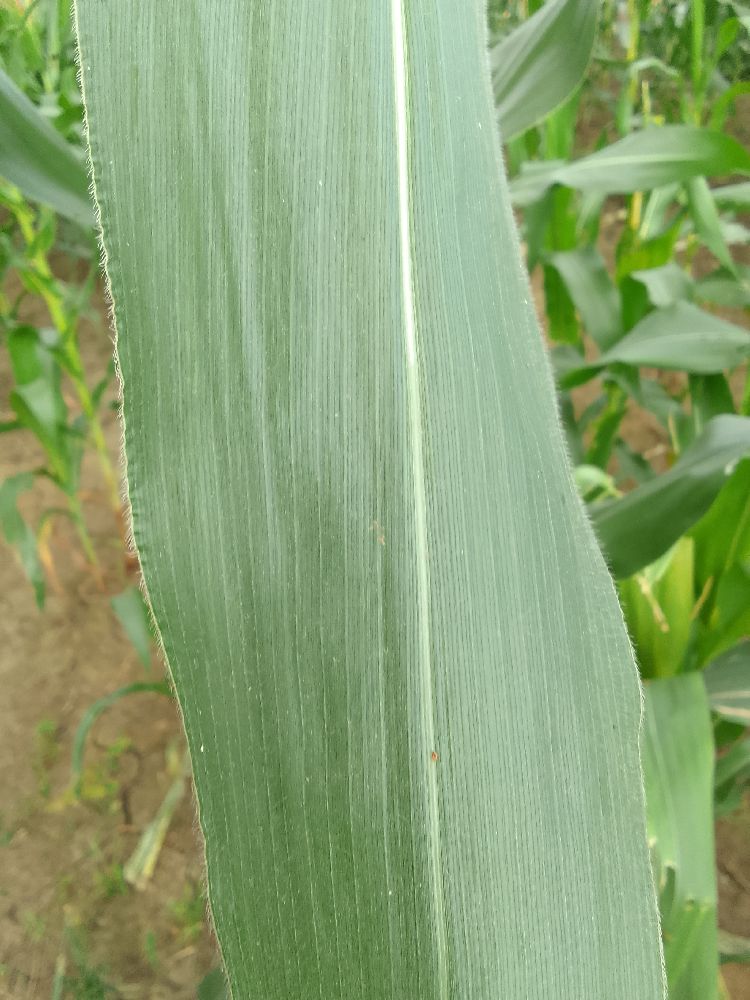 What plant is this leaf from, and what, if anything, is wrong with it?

maize, healthy
